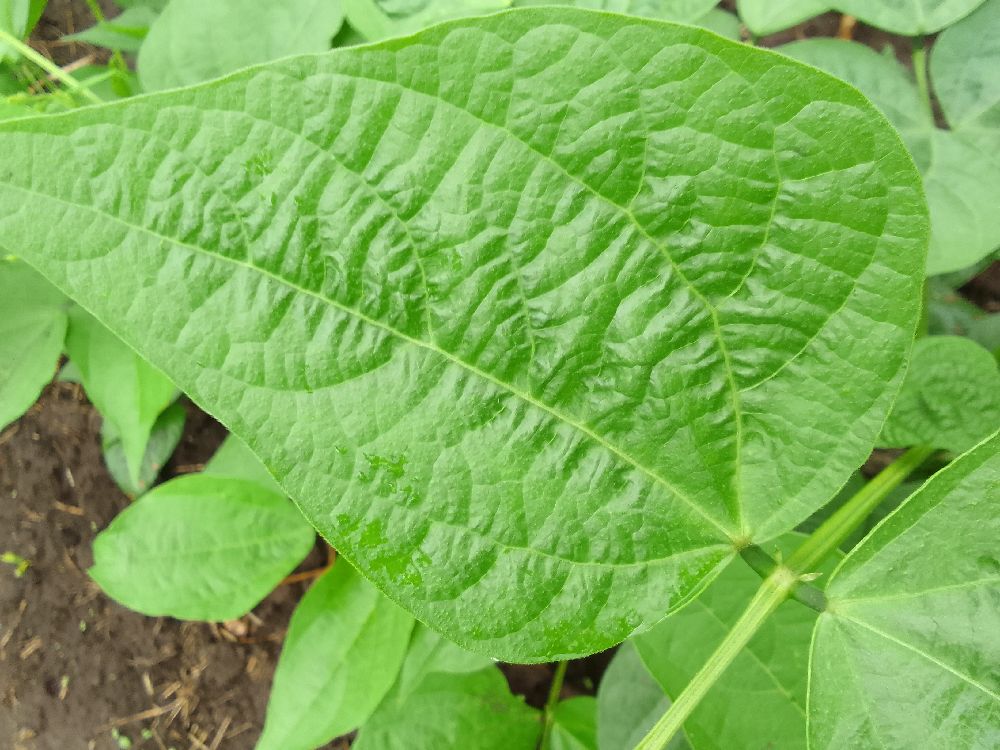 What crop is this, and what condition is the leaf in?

common bean, healthy
